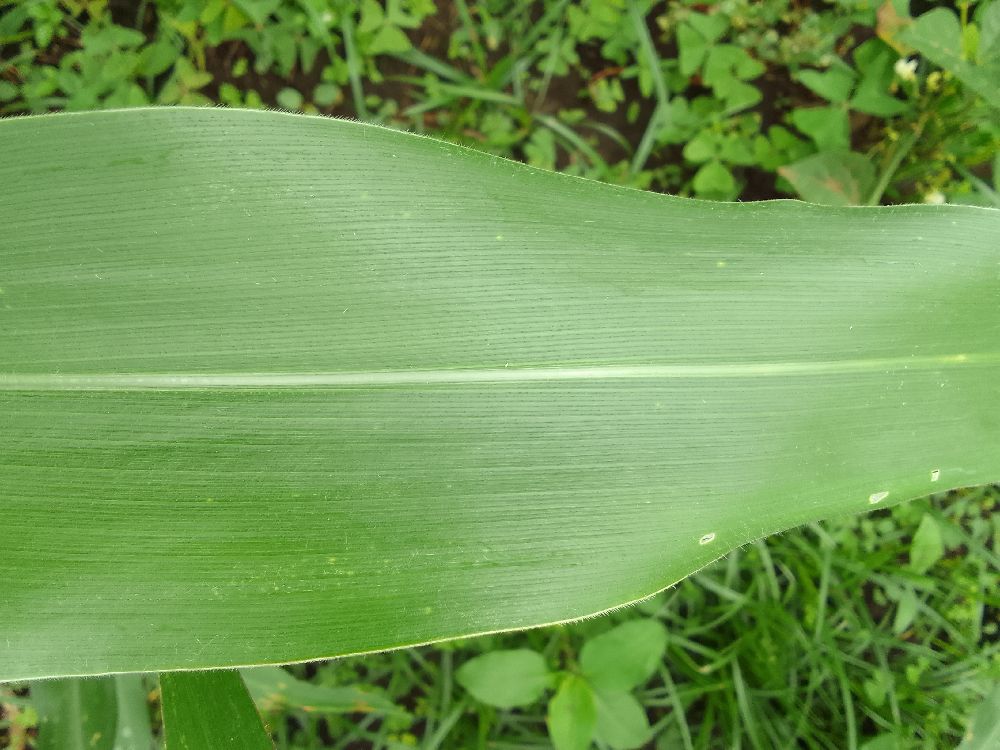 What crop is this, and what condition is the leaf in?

maize, healthy
